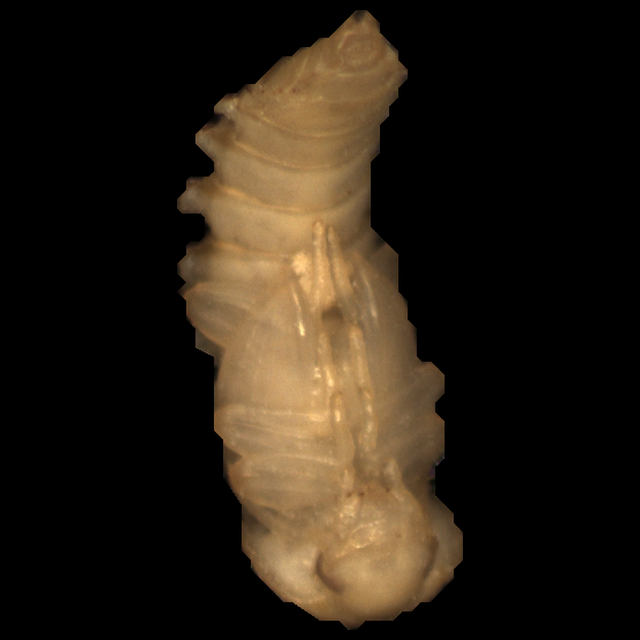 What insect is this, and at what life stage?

mealworm pupa
